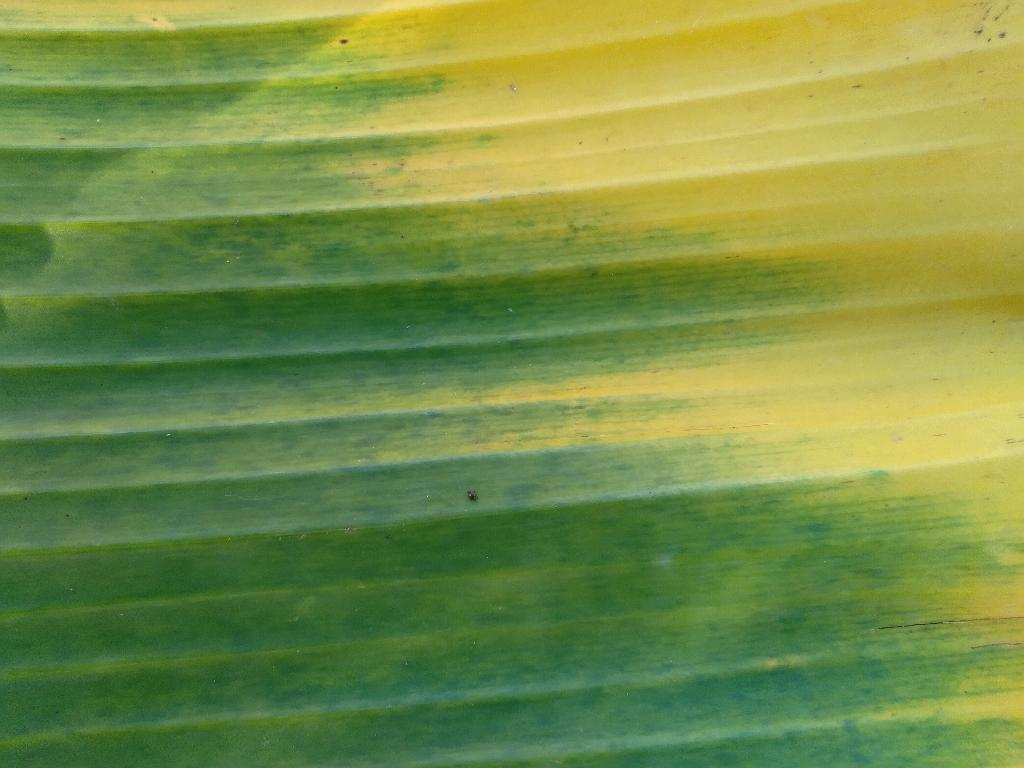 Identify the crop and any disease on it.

banana, fusarium wilt race 1
